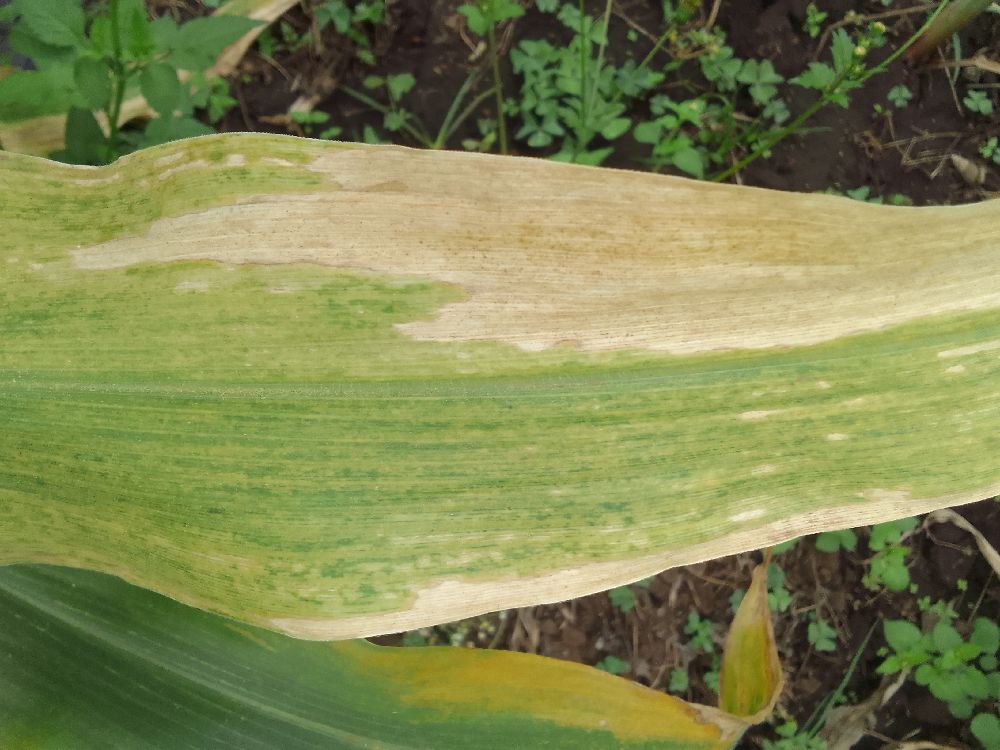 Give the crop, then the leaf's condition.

maize, maize lethal necrosis
